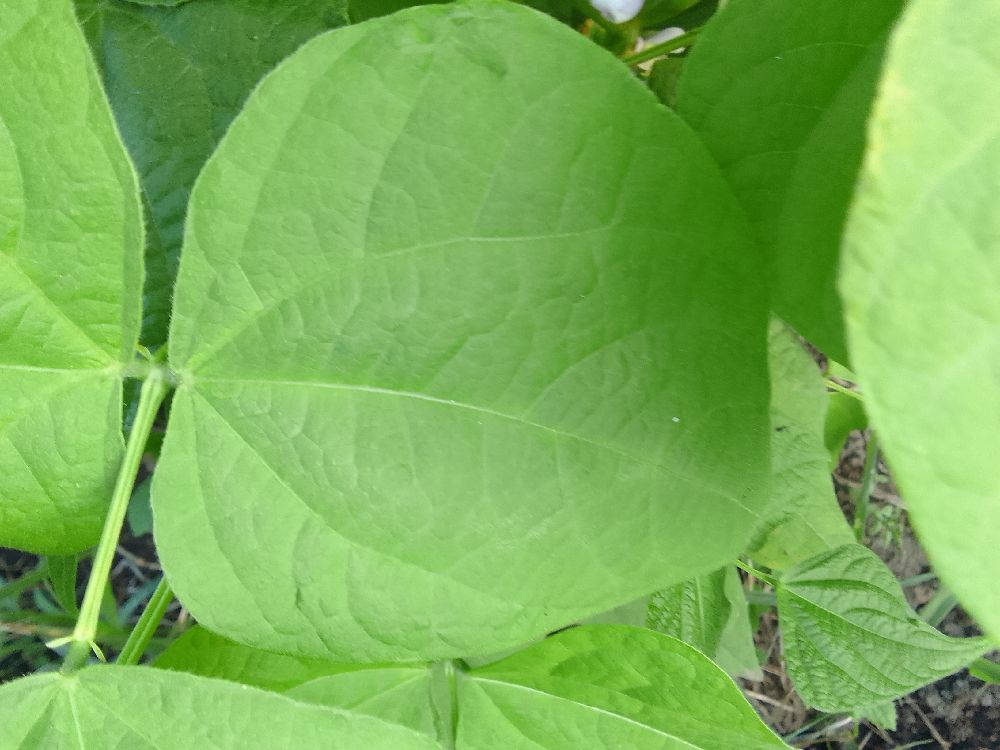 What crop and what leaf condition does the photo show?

common bean, healthy
